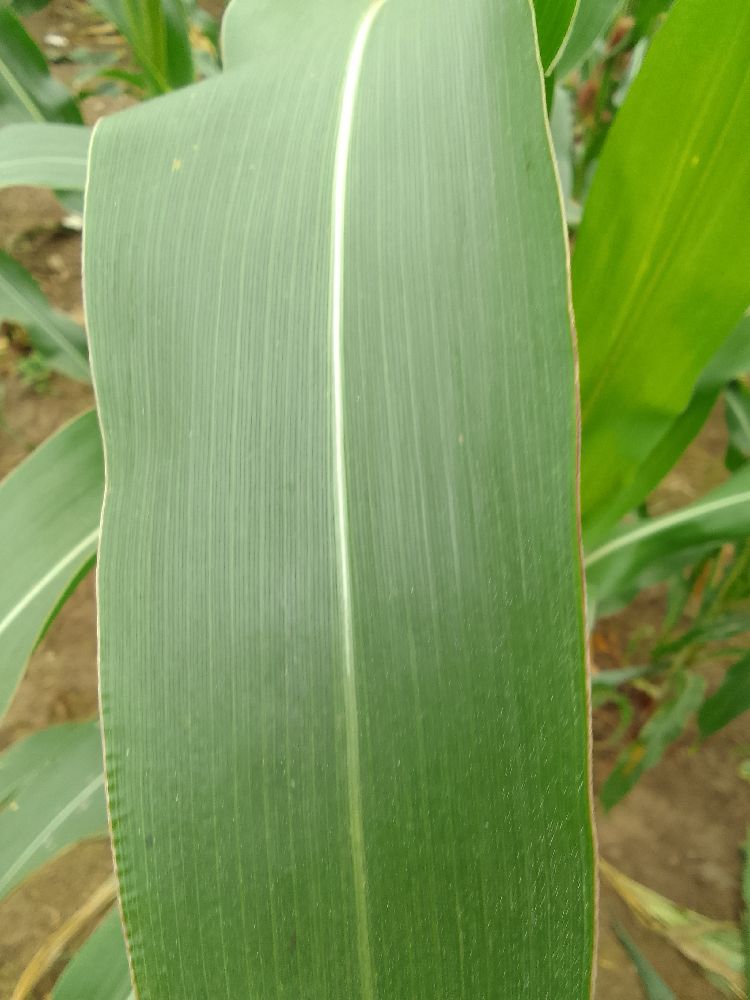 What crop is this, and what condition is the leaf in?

maize, healthy
